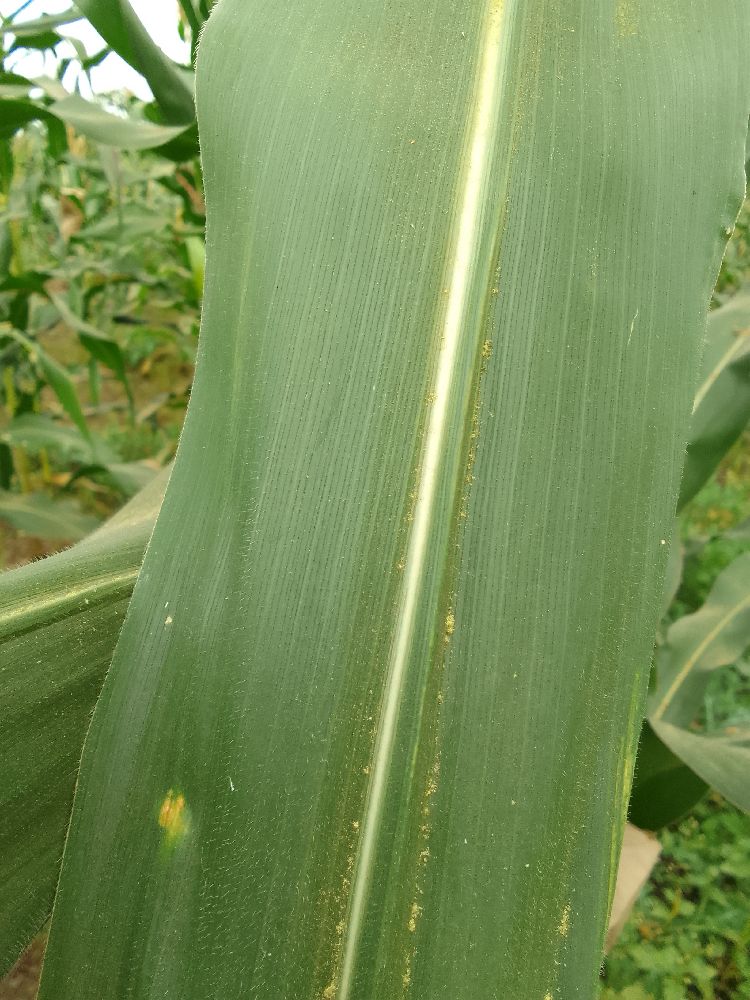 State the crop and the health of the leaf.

maize, healthy
